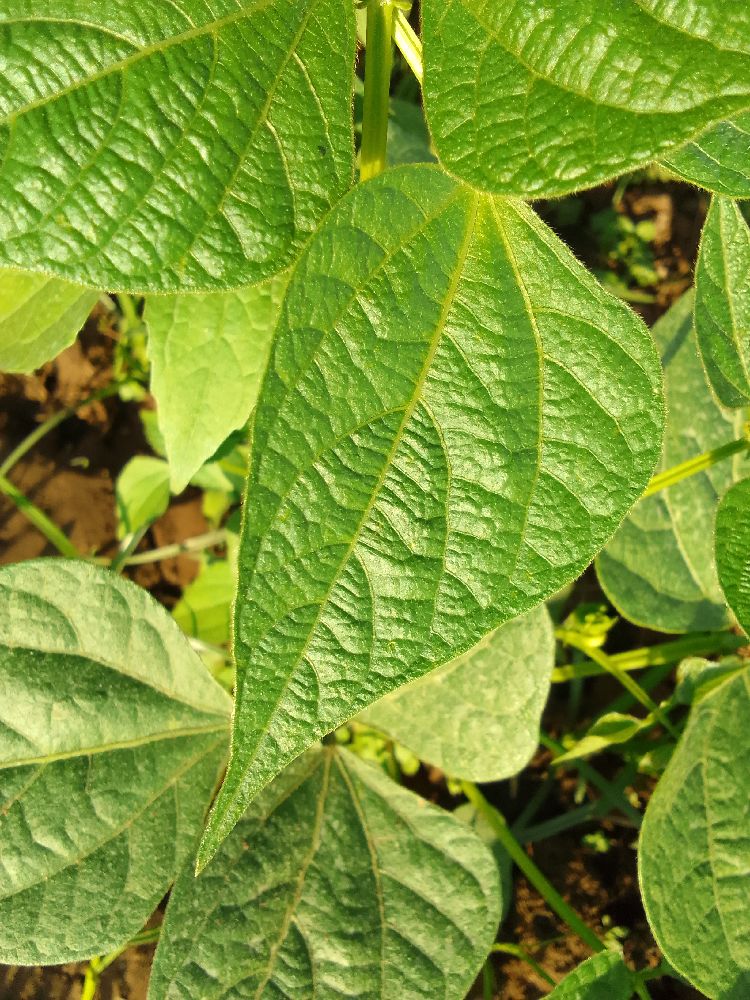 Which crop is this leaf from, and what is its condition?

common bean, healthy
